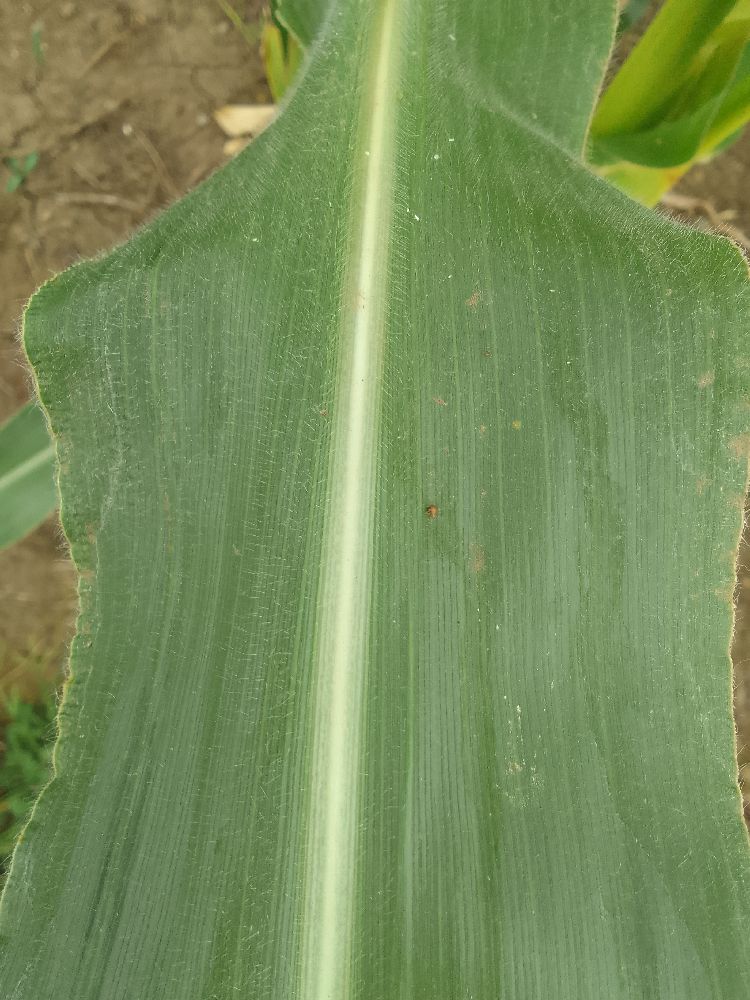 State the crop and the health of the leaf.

maize, healthy
